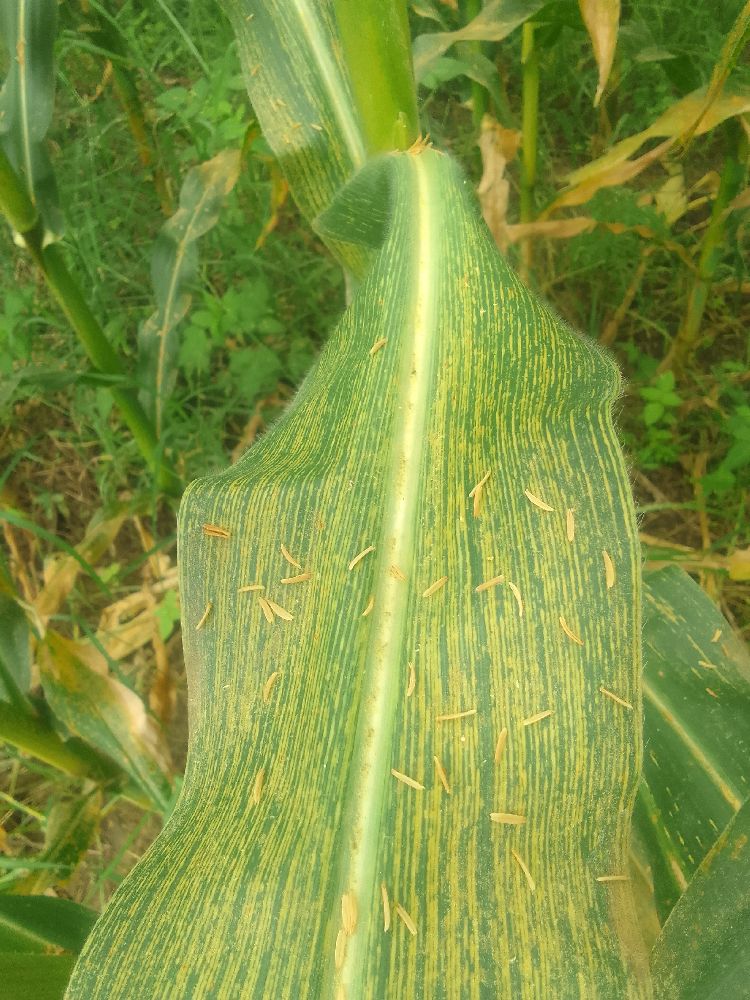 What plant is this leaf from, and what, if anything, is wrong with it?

maize, maize streak virus
